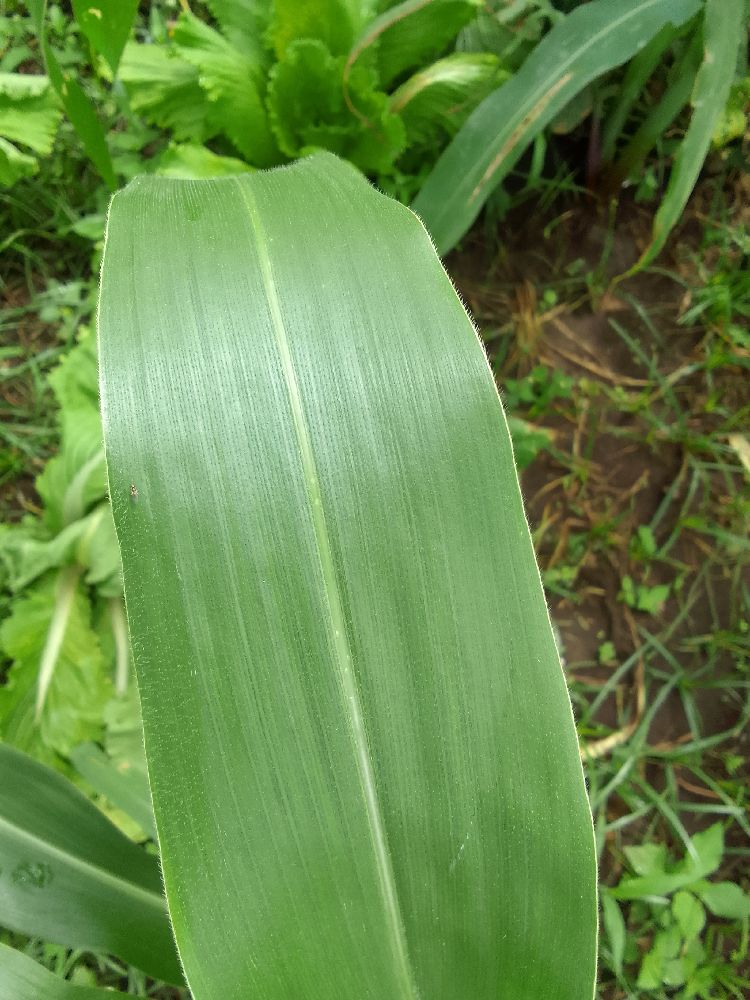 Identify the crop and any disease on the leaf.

maize, healthy
